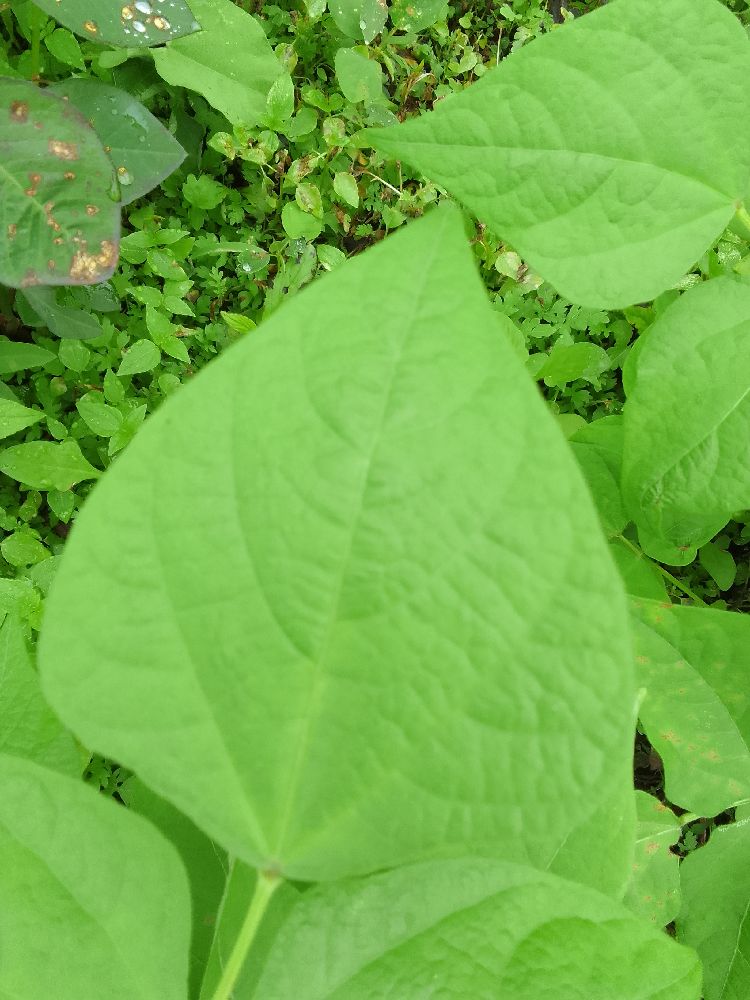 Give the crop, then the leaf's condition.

common bean, healthy
